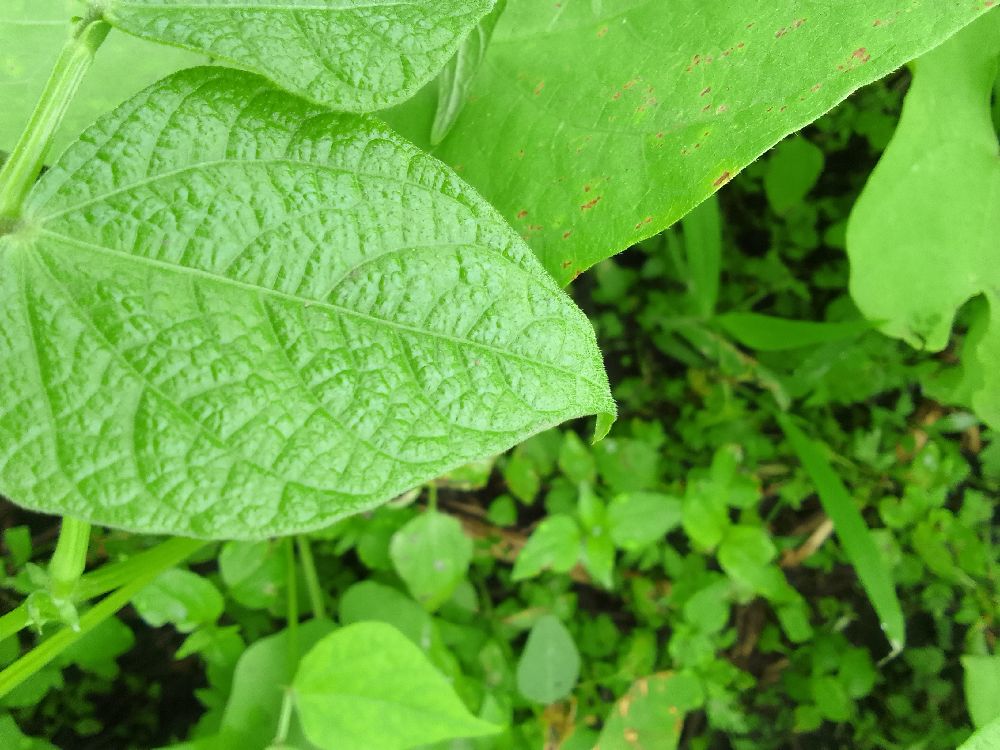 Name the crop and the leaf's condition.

common bean, healthy
